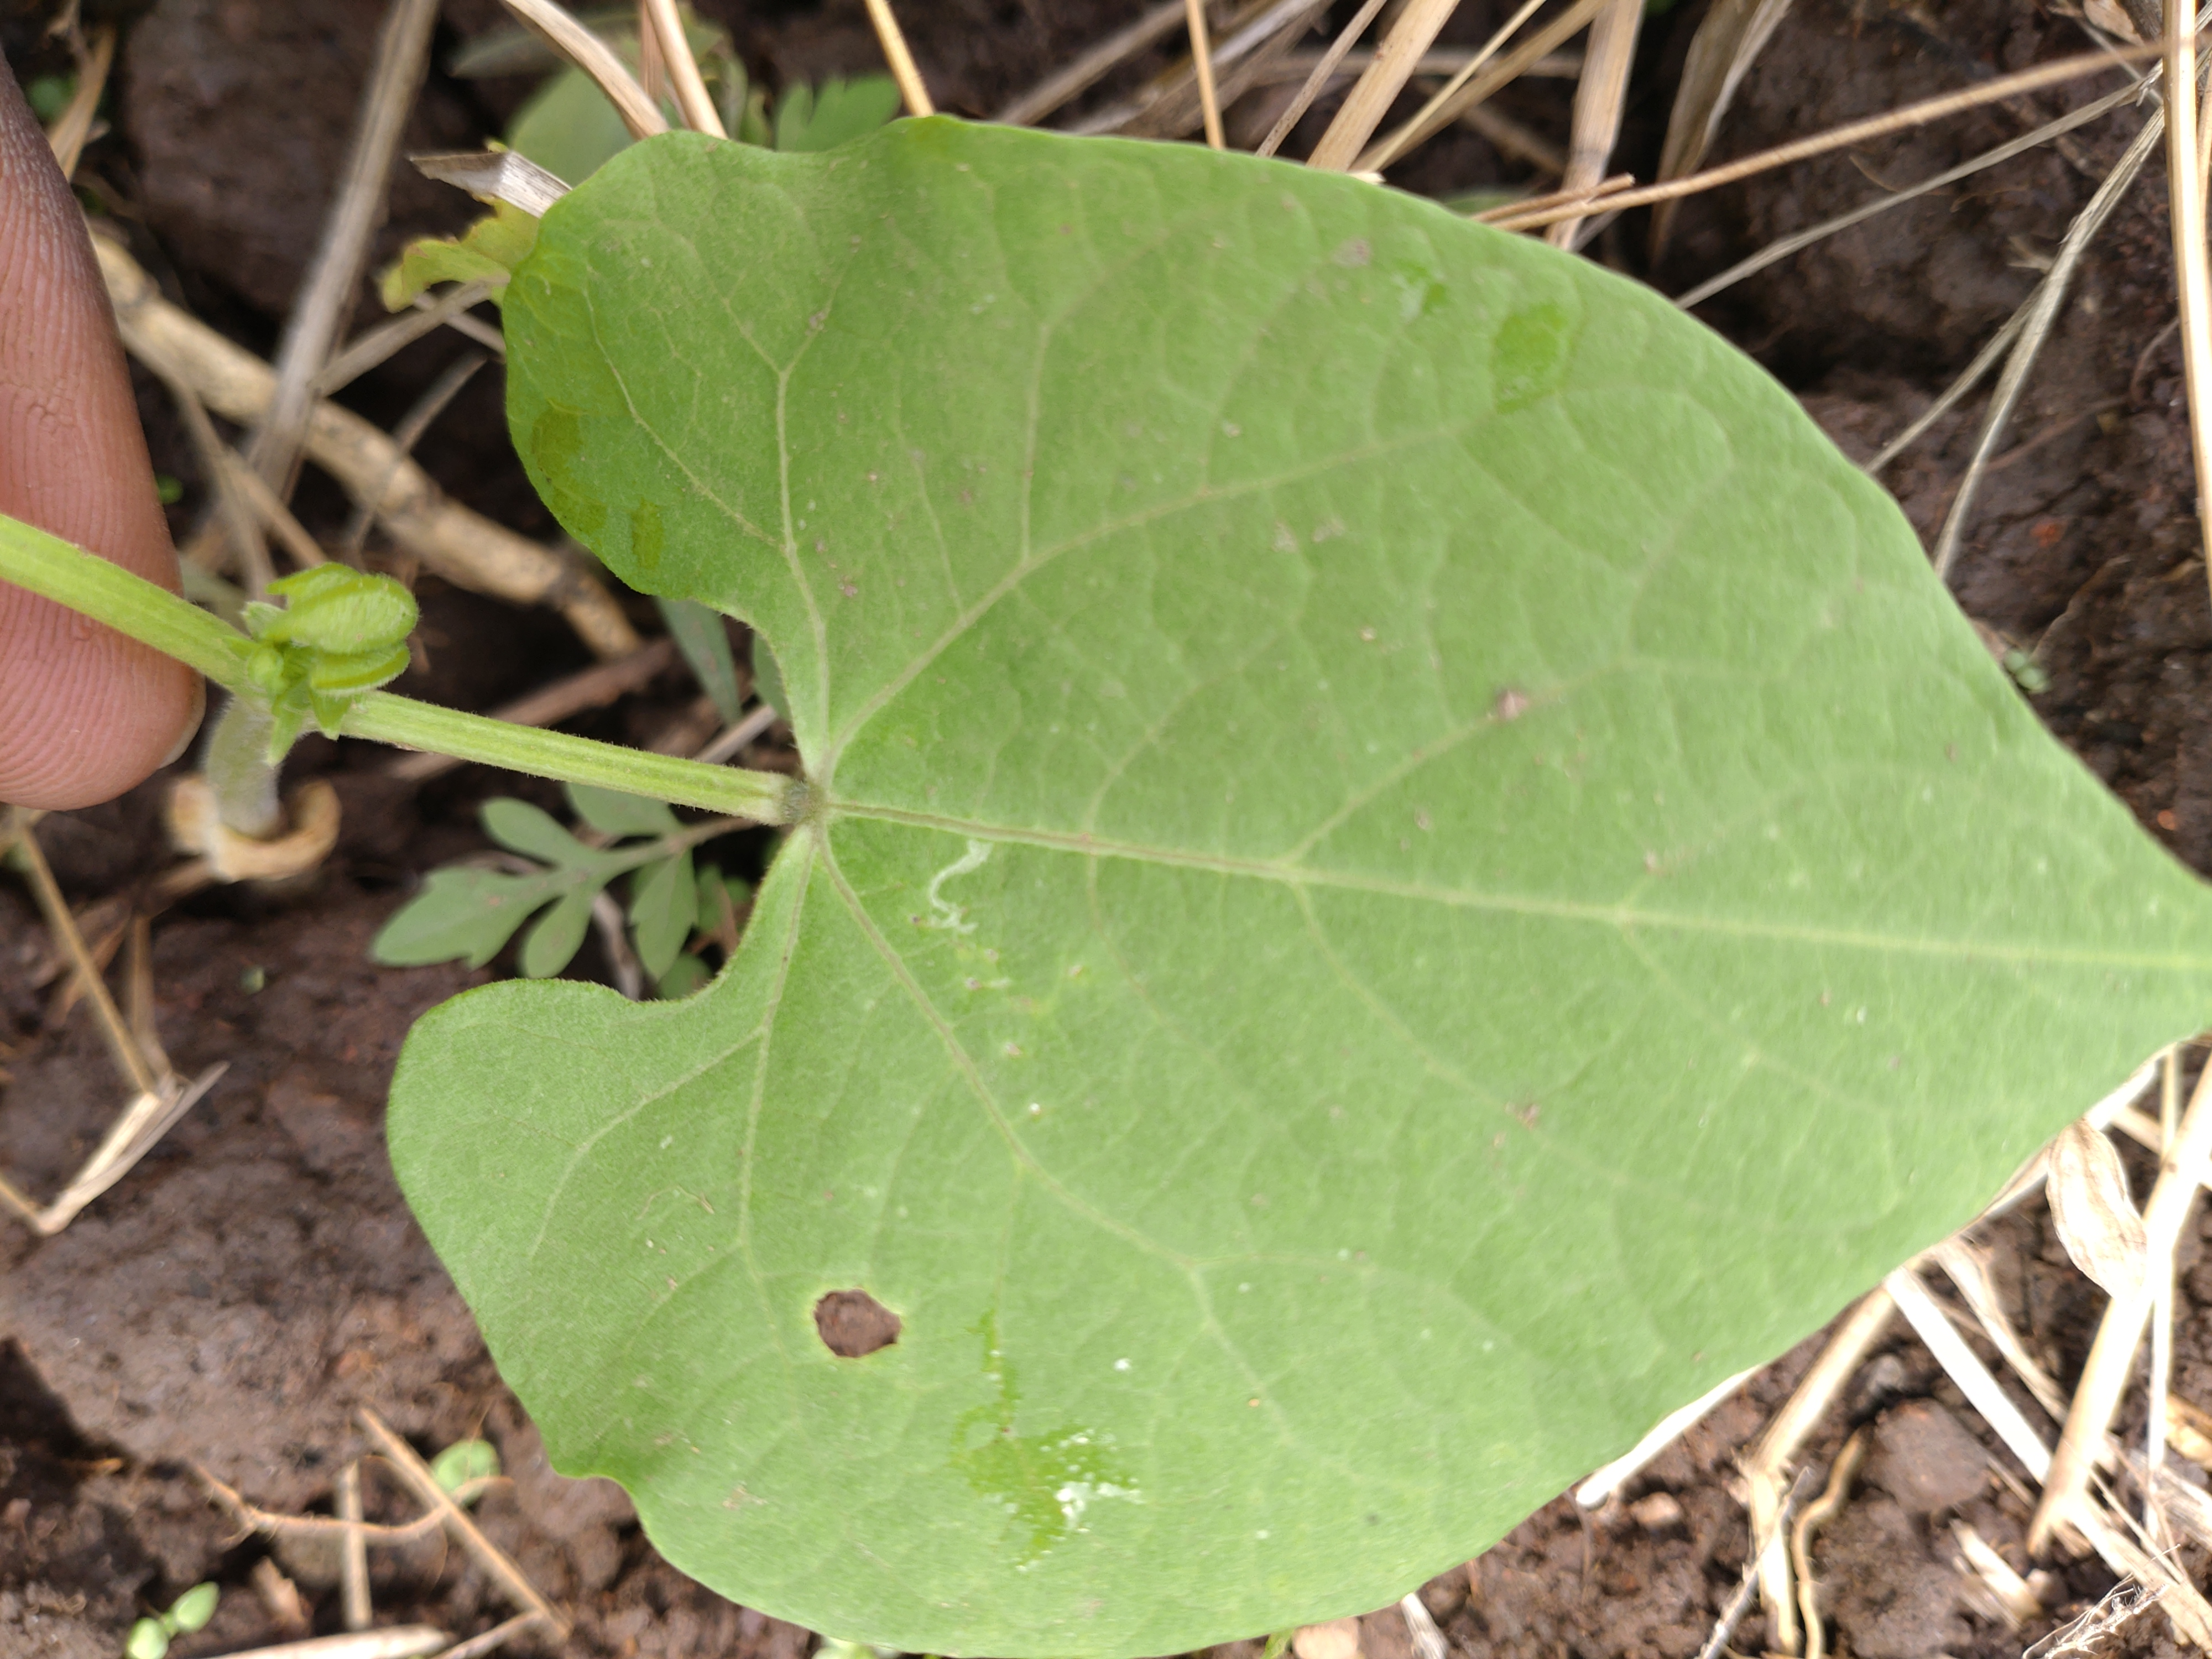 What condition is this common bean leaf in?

healthy
